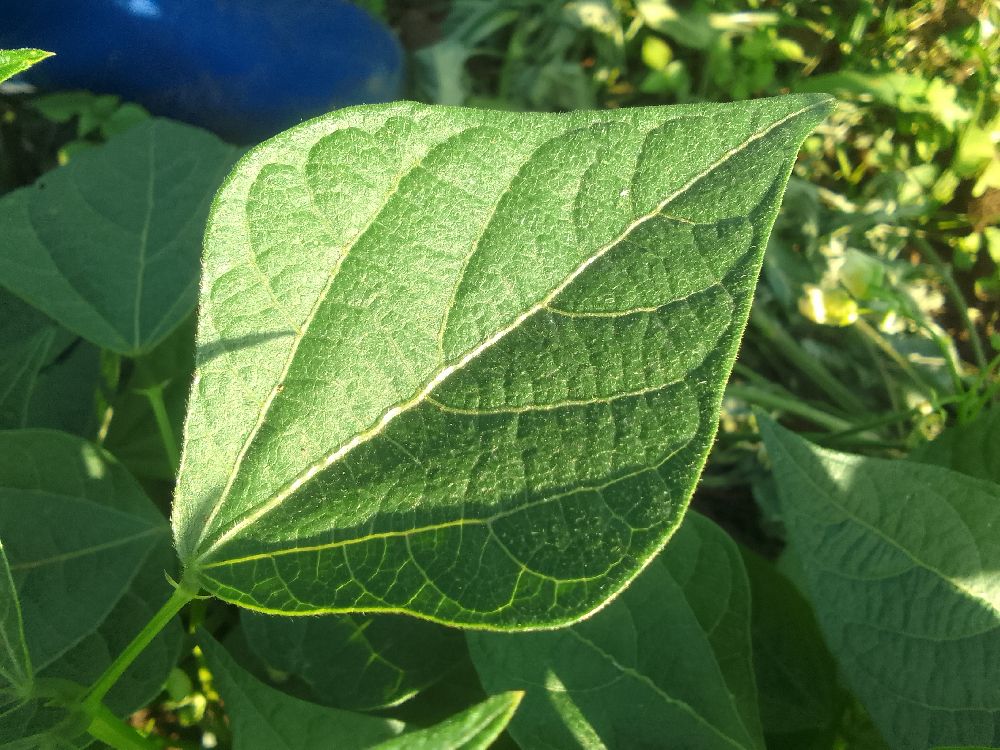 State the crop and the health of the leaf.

common bean, healthy
